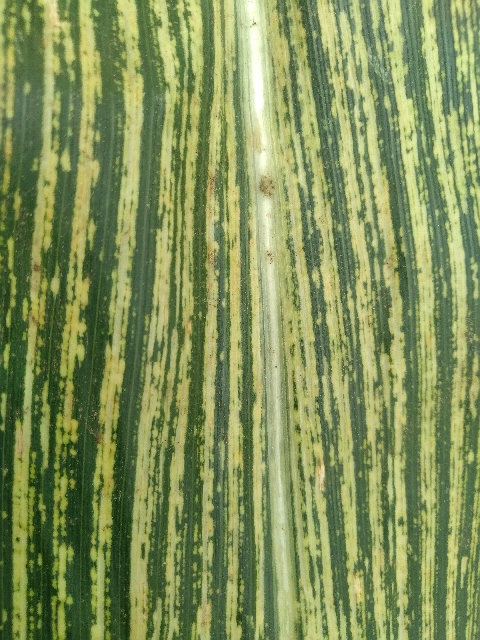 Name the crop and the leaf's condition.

maize, maize streak virus
